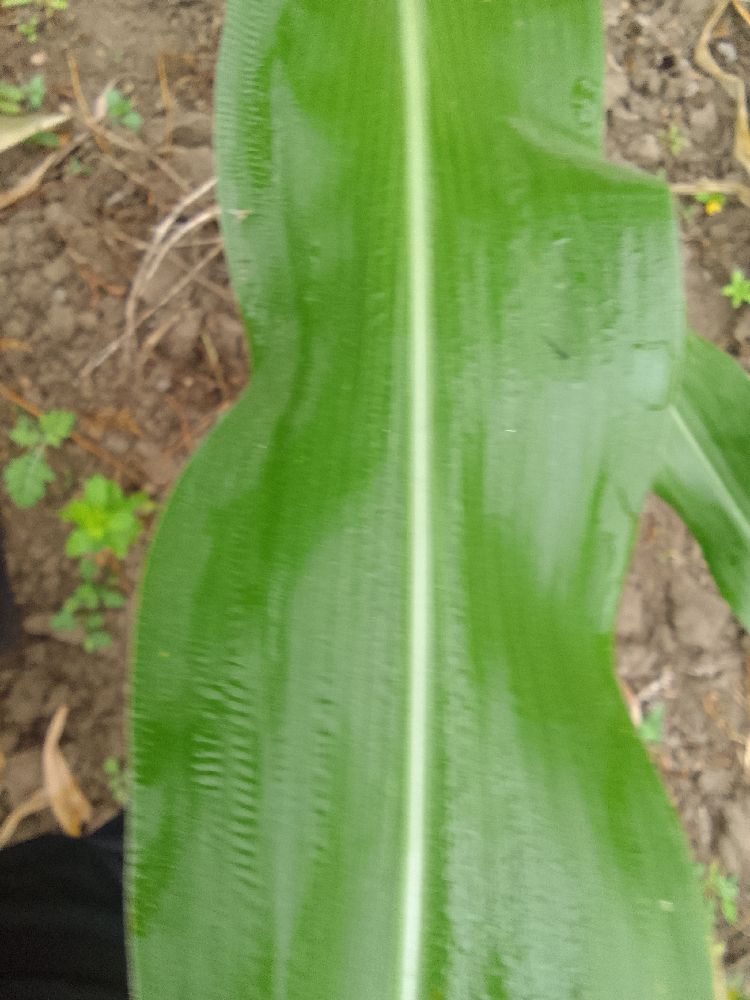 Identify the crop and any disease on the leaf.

maize, healthy
